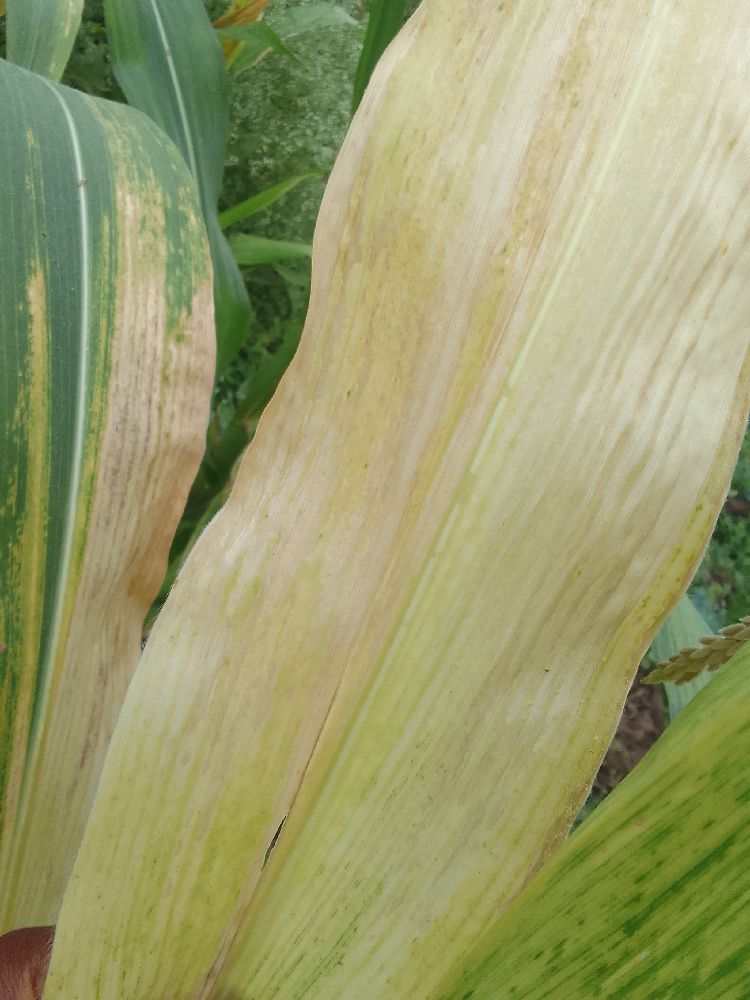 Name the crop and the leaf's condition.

maize, maize lethal necrosis
